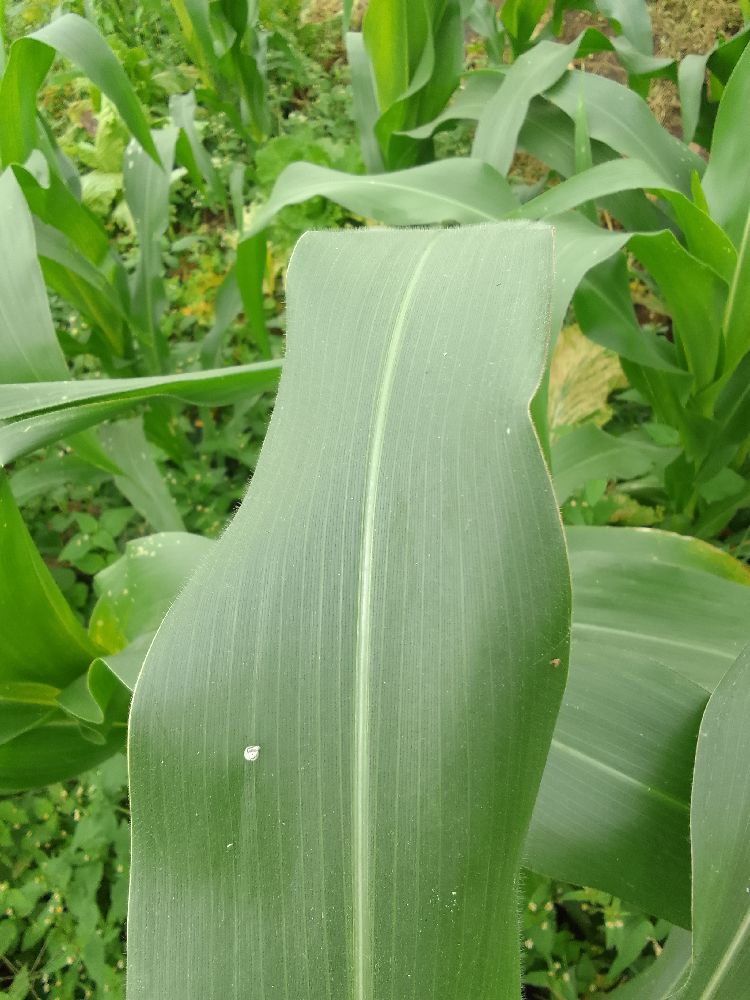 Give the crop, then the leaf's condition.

maize, healthy
